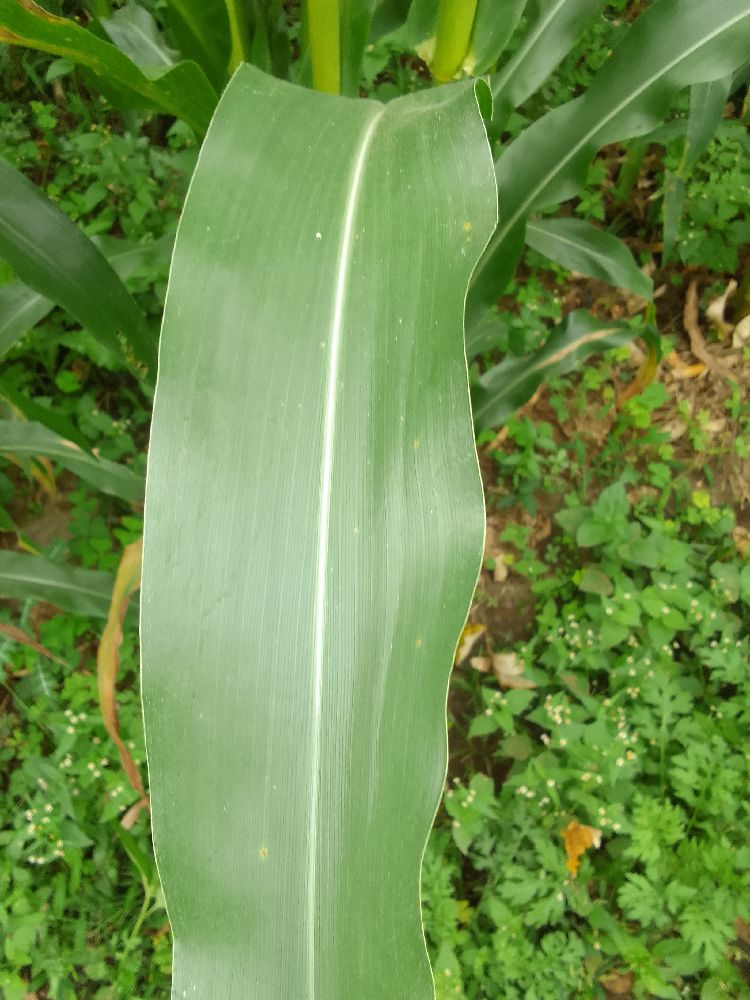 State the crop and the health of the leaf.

maize, healthy
